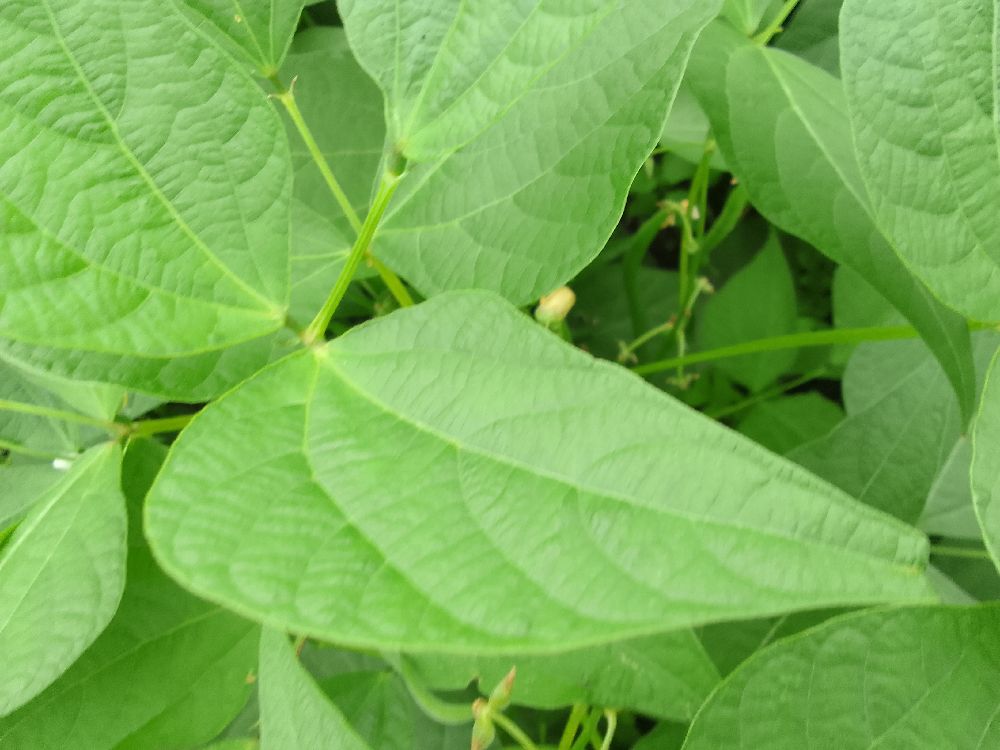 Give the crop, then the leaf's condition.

common bean, healthy
